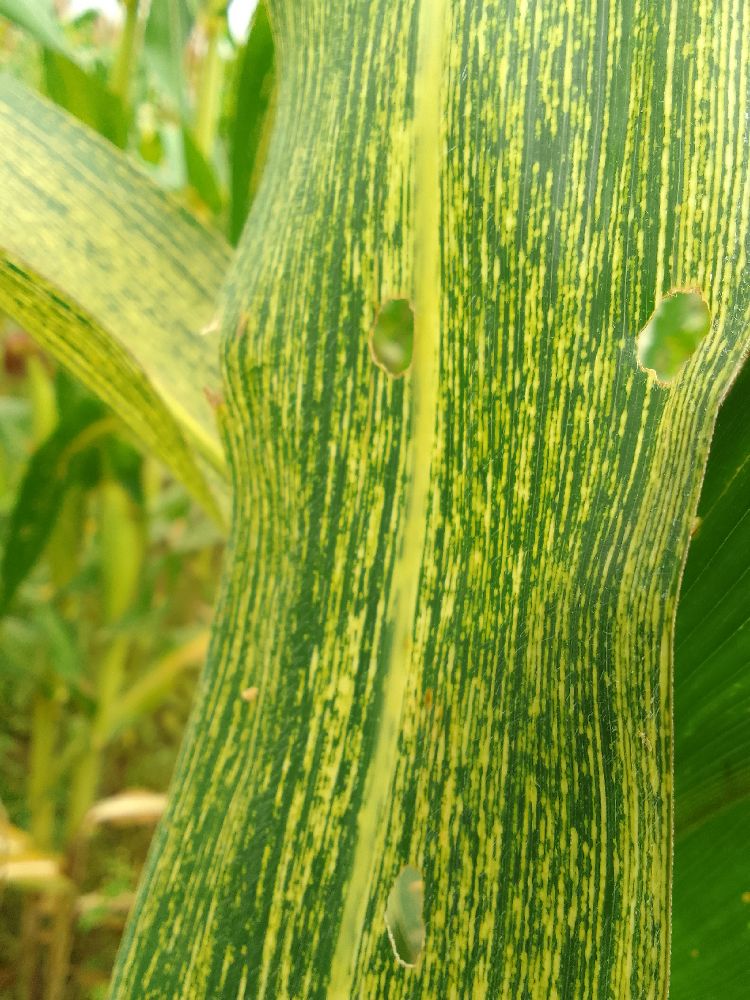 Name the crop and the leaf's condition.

maize, maize streak virus
